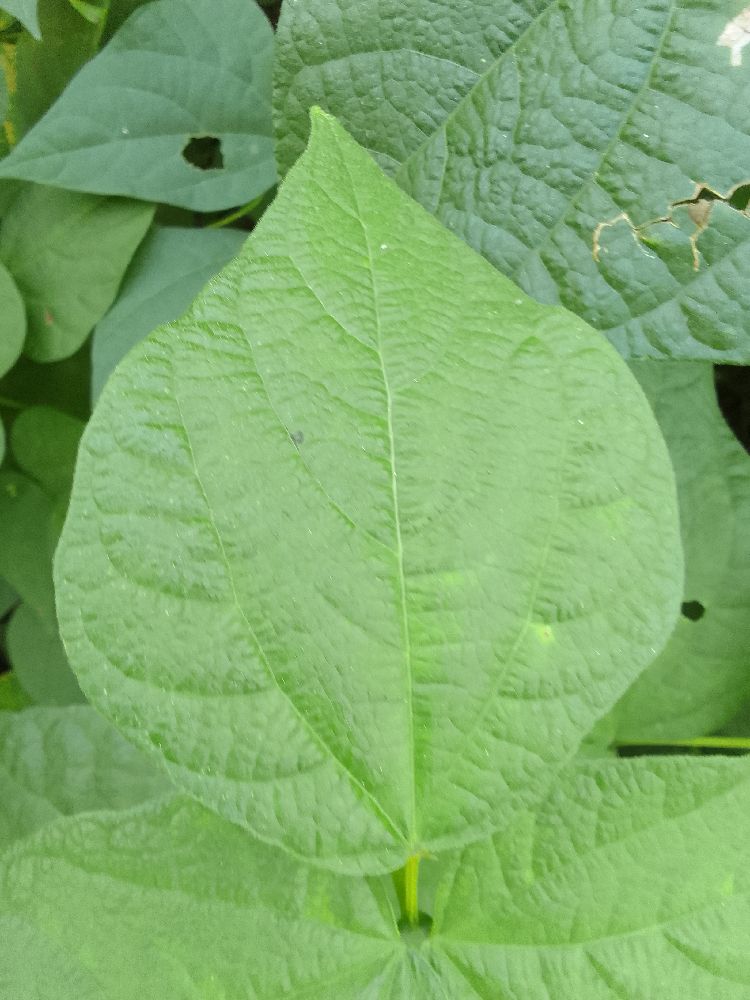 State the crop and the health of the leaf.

common bean, healthy
